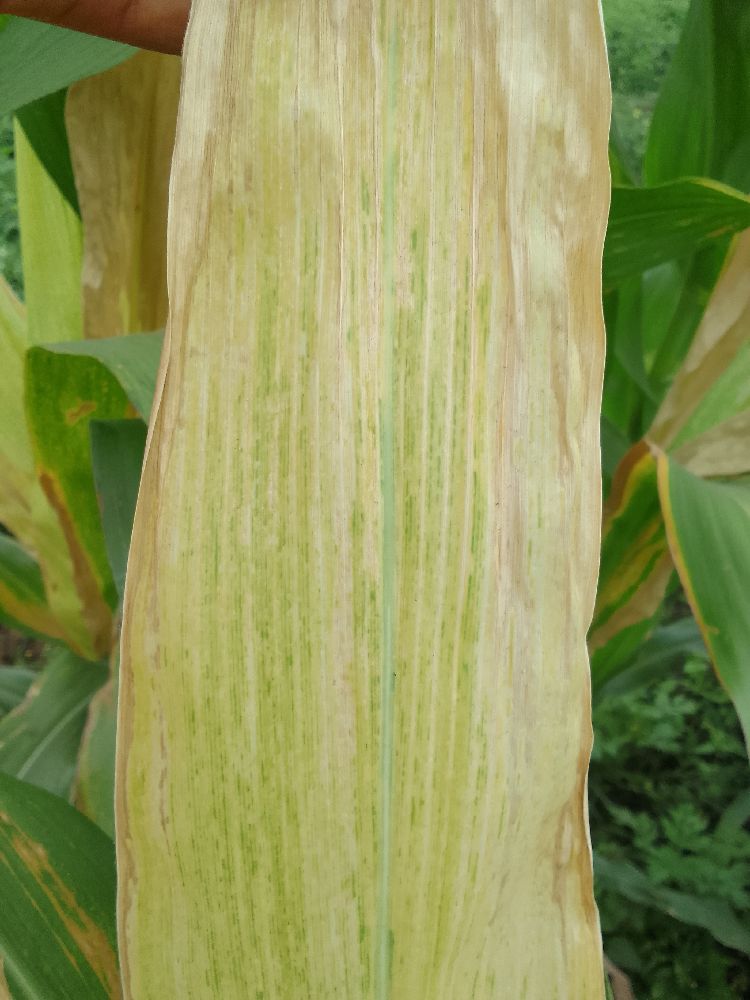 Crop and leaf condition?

maize, maize lethal necrosis
